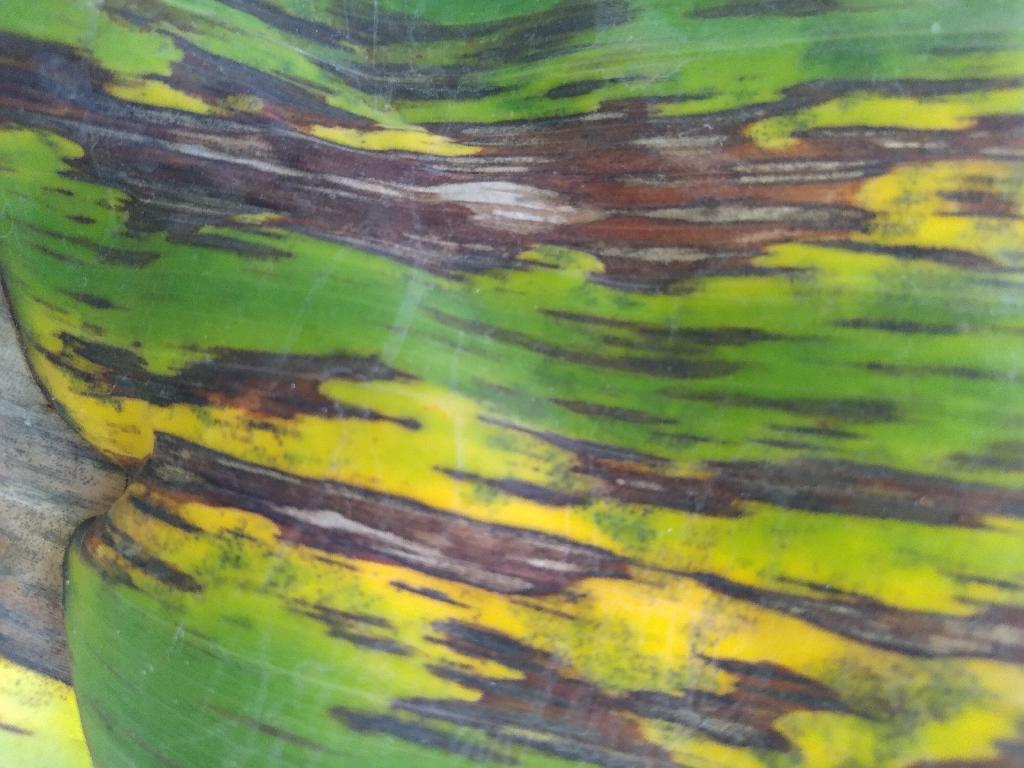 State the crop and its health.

banana, black sigatoka
